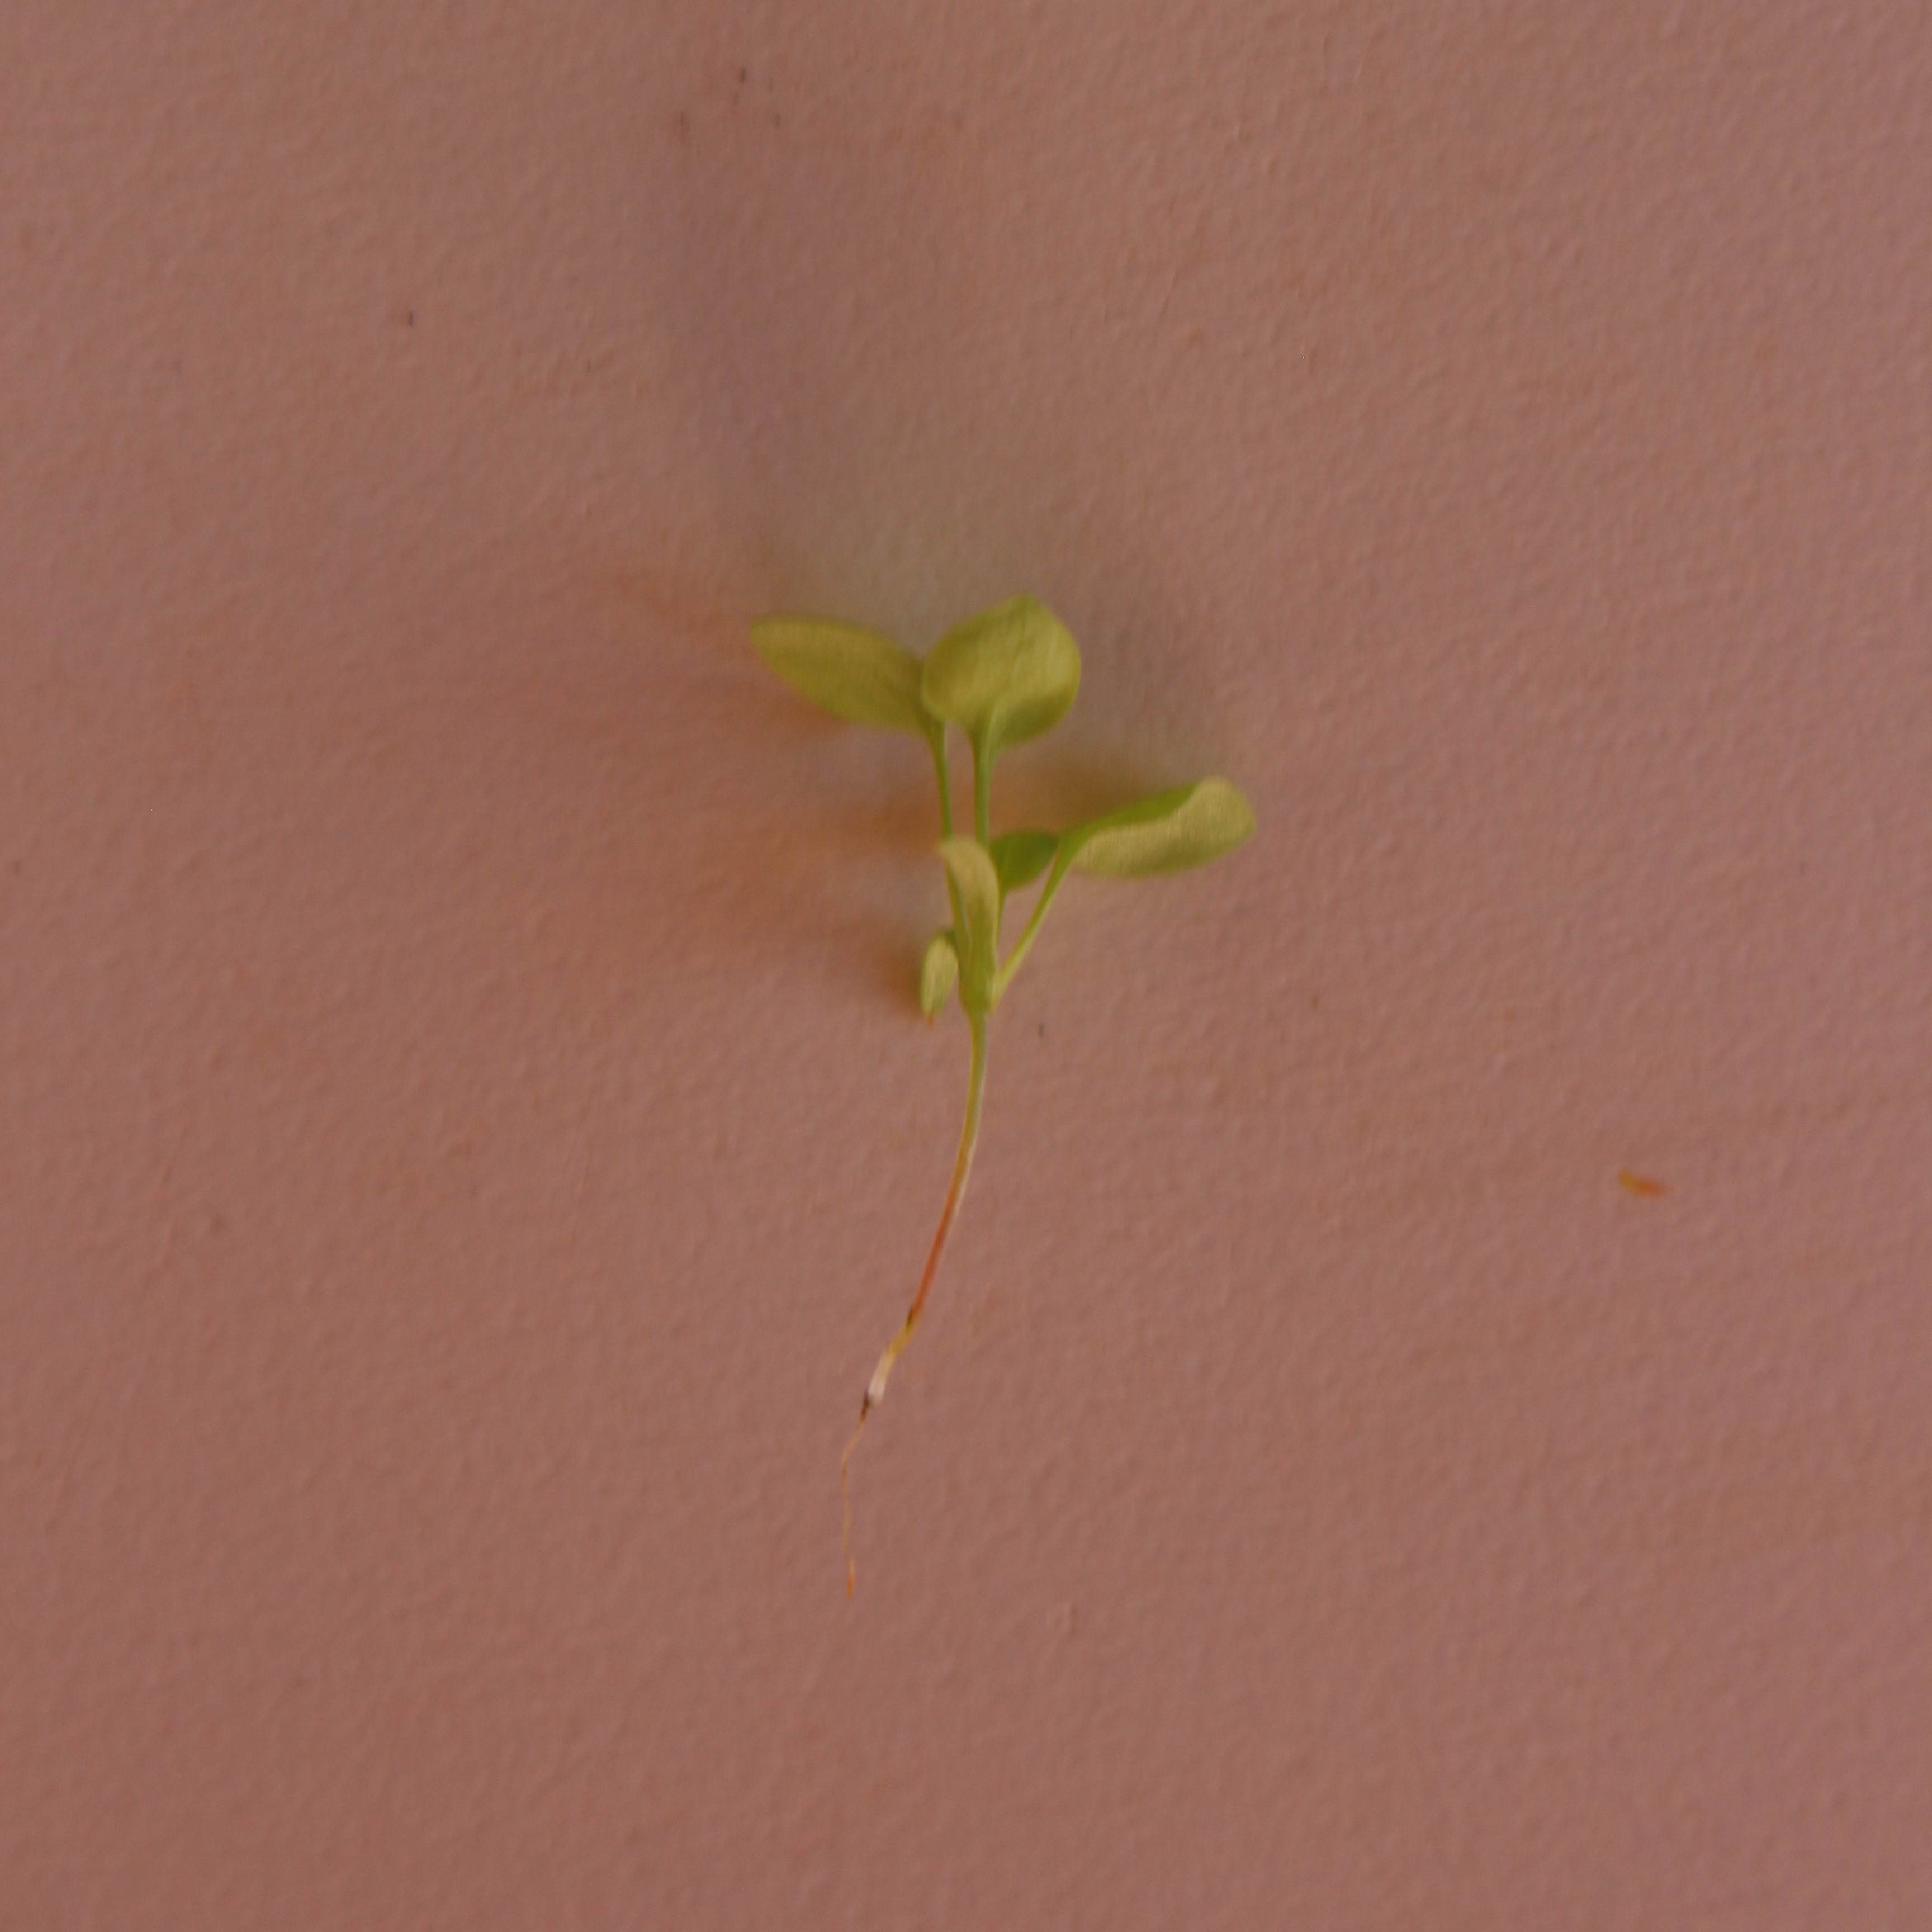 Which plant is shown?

Papaver rhoeas
